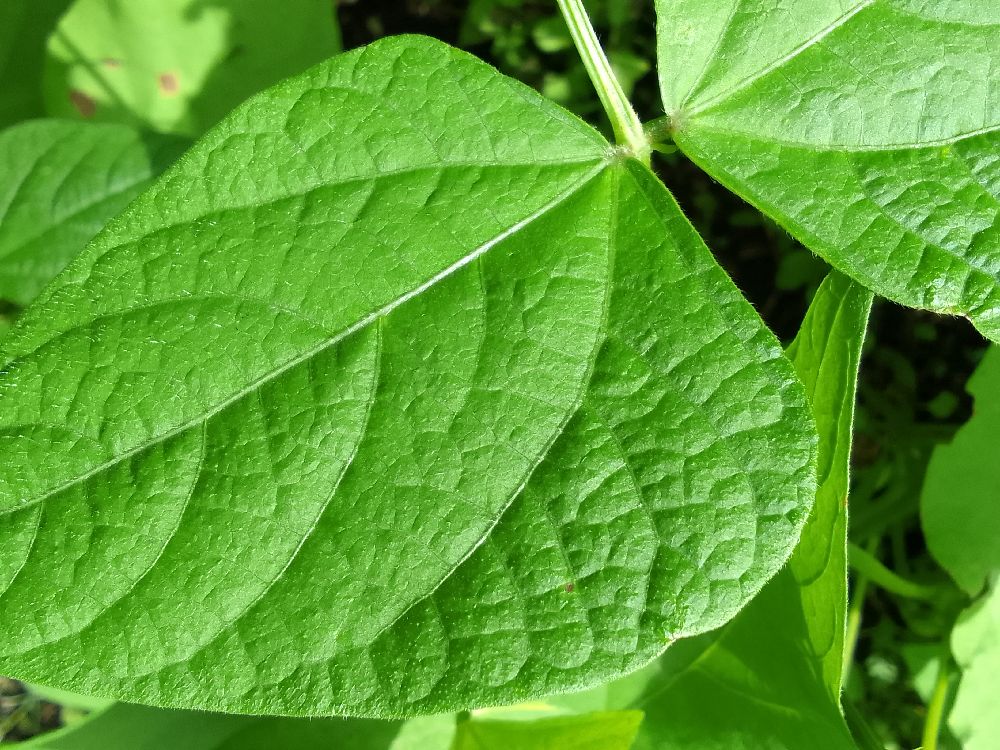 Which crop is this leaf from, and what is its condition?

common bean, healthy
